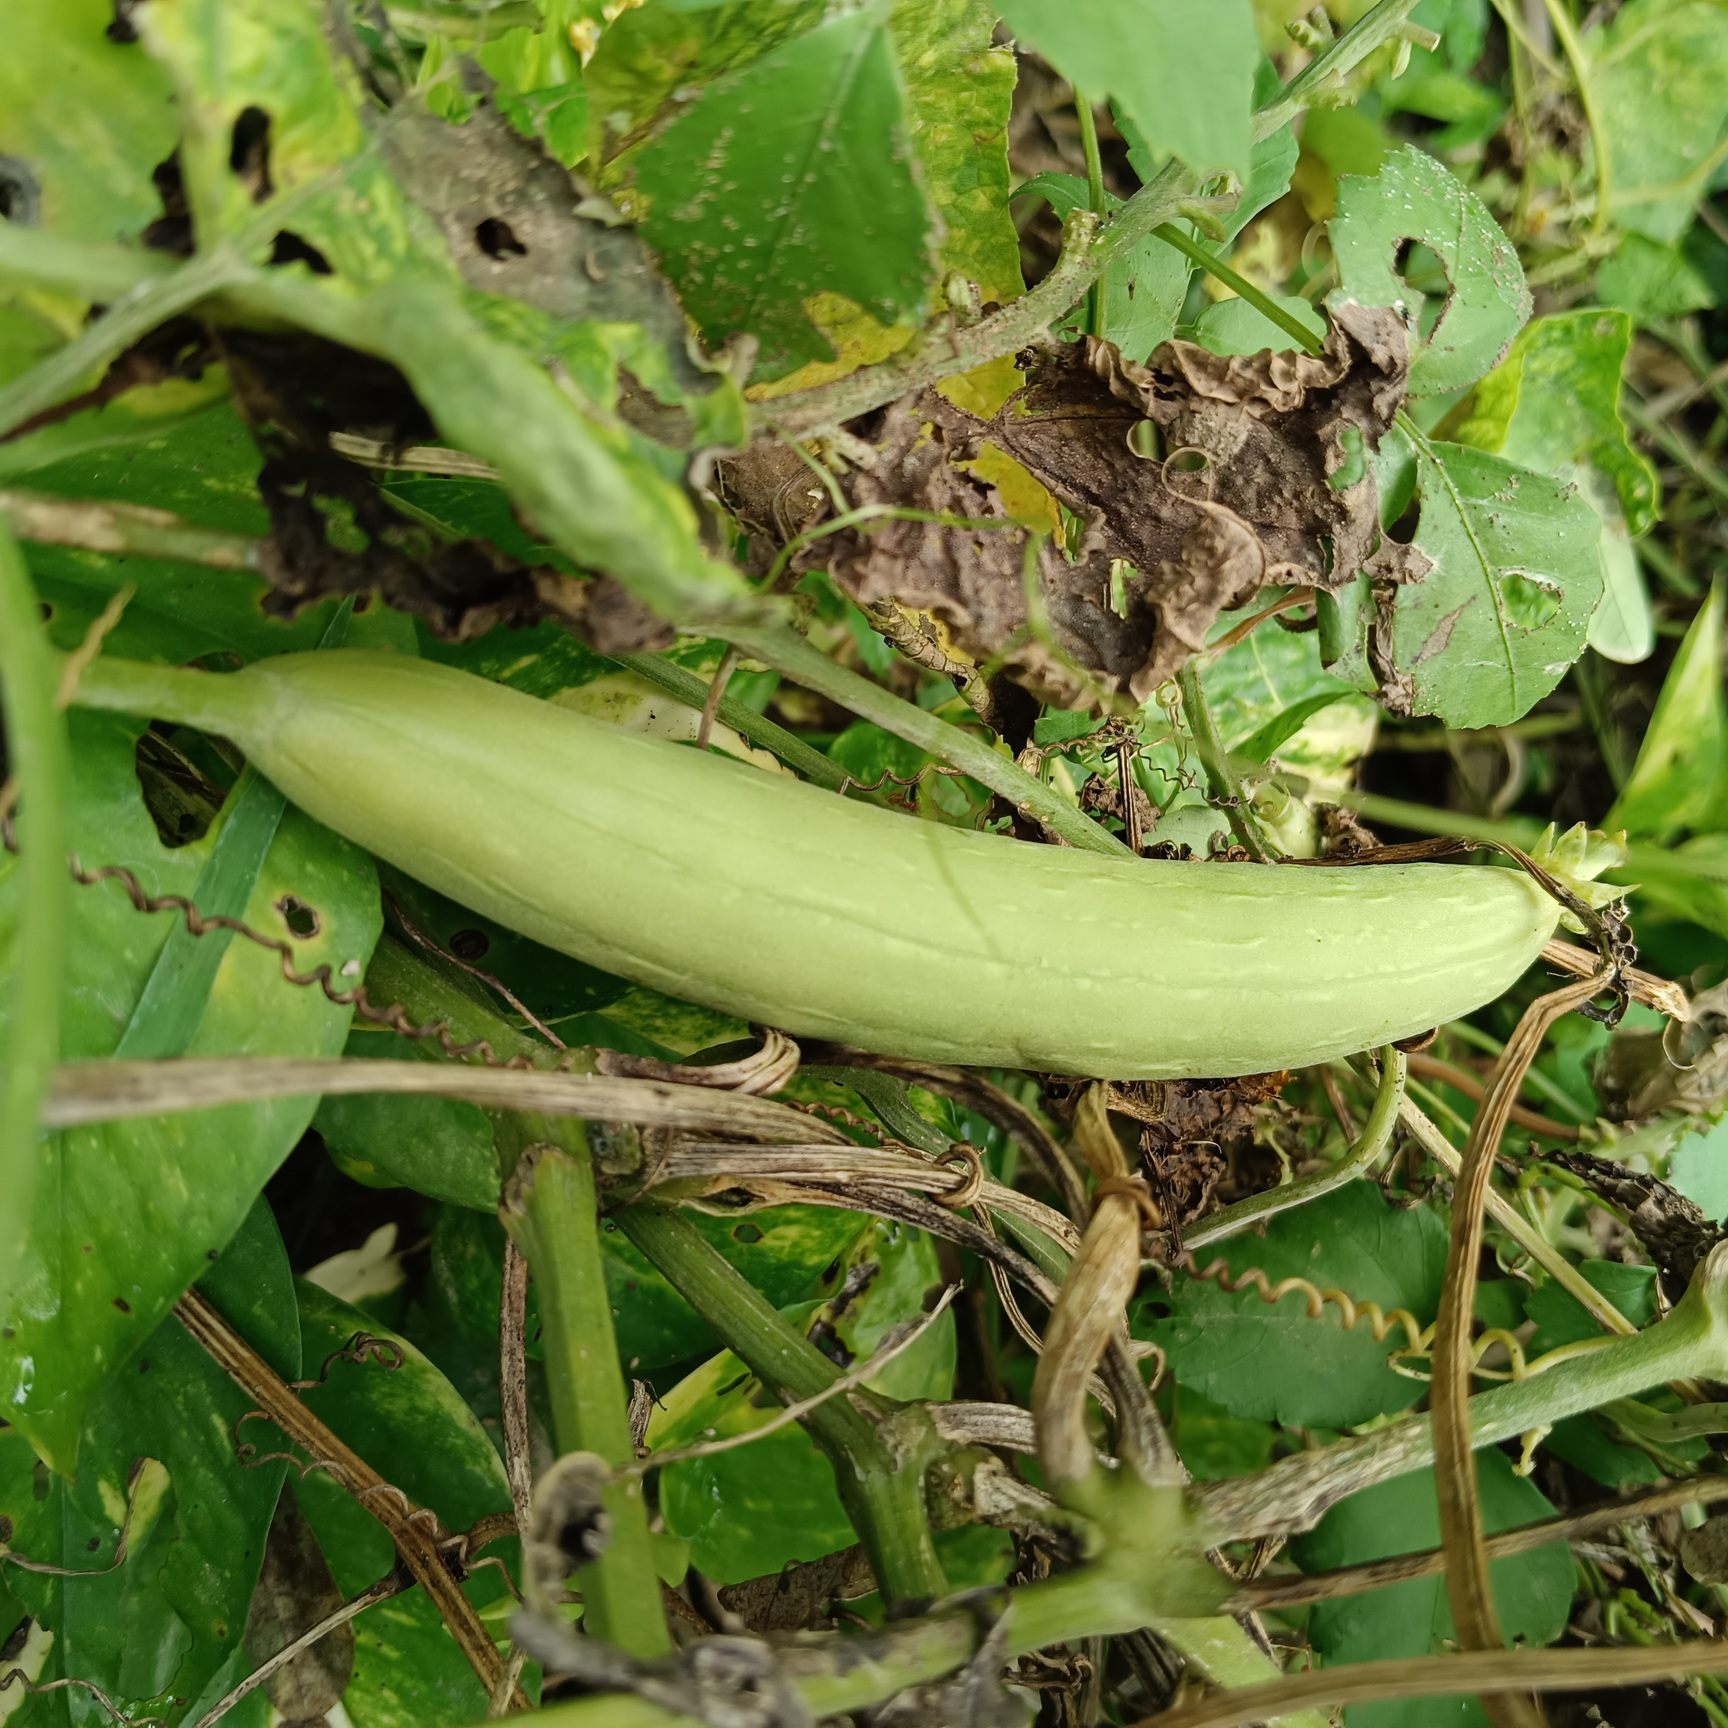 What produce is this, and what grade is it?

luffa, fresh
